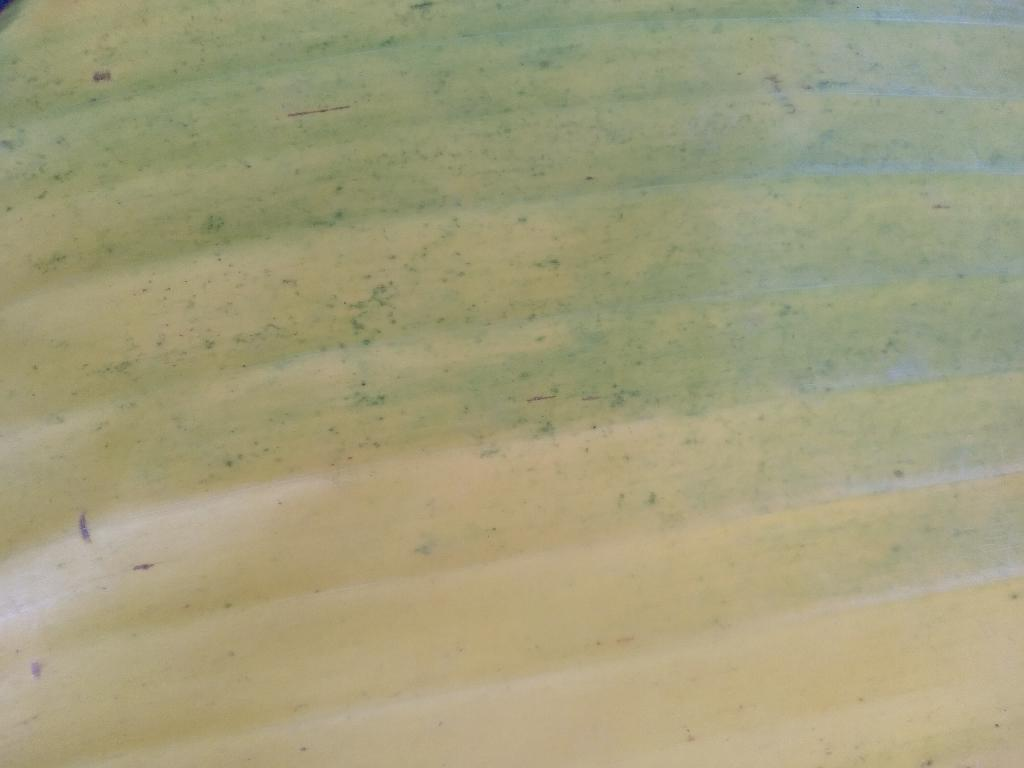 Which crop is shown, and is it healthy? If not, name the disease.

banana, fusarium wilt race 1
